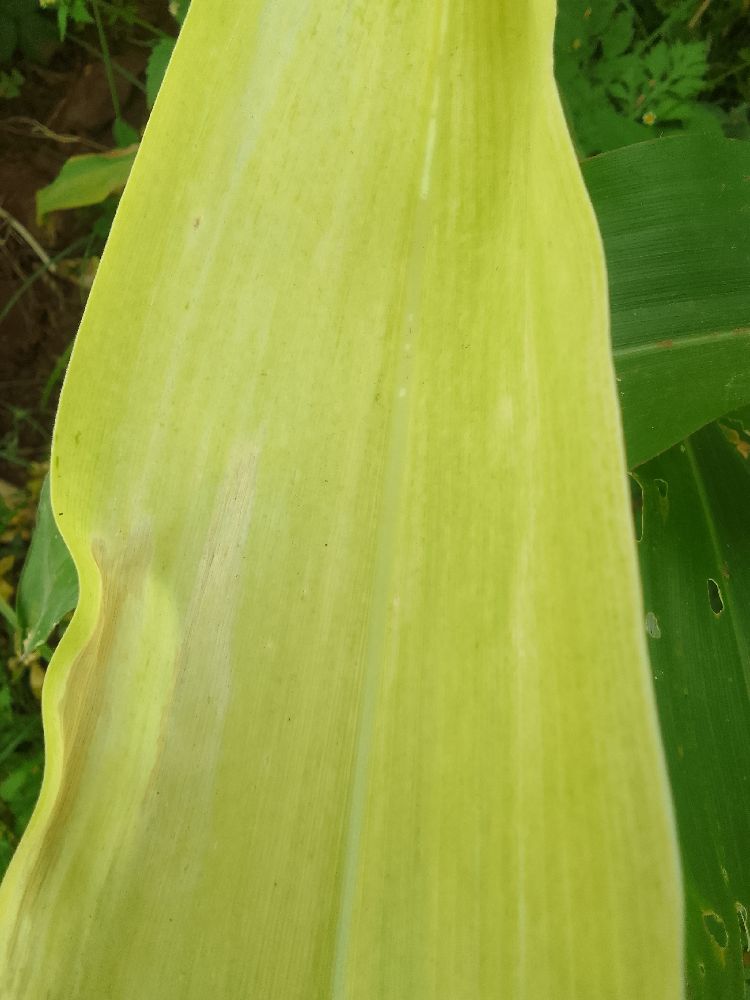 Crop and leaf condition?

maize, maize lethal necrosis
